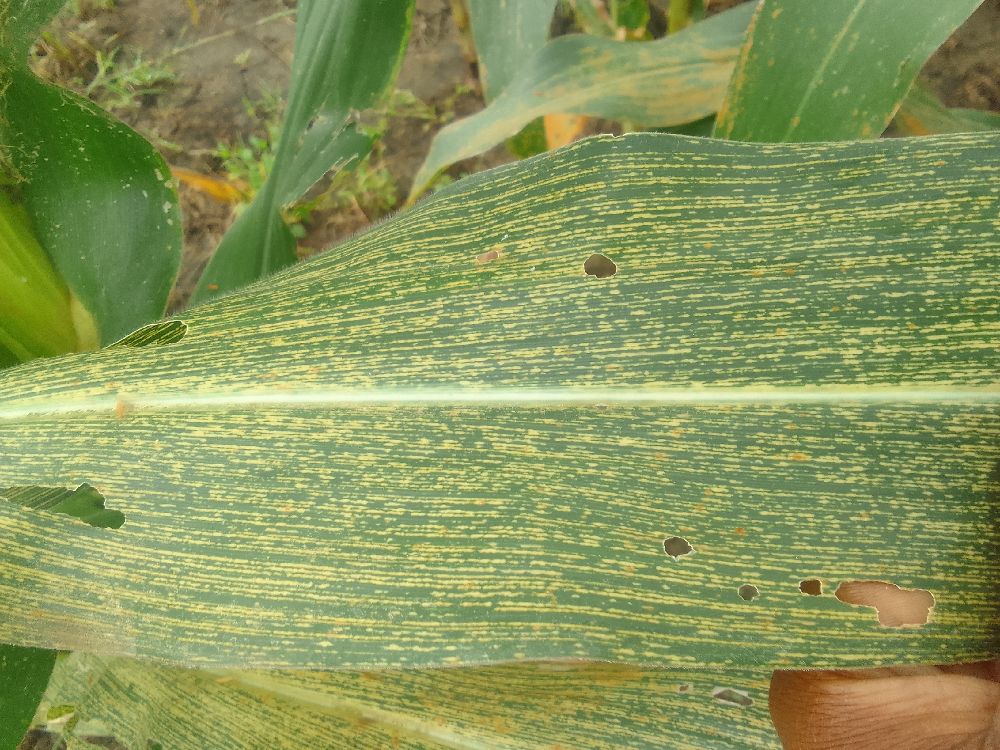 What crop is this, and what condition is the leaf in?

maize, maize streak virus
